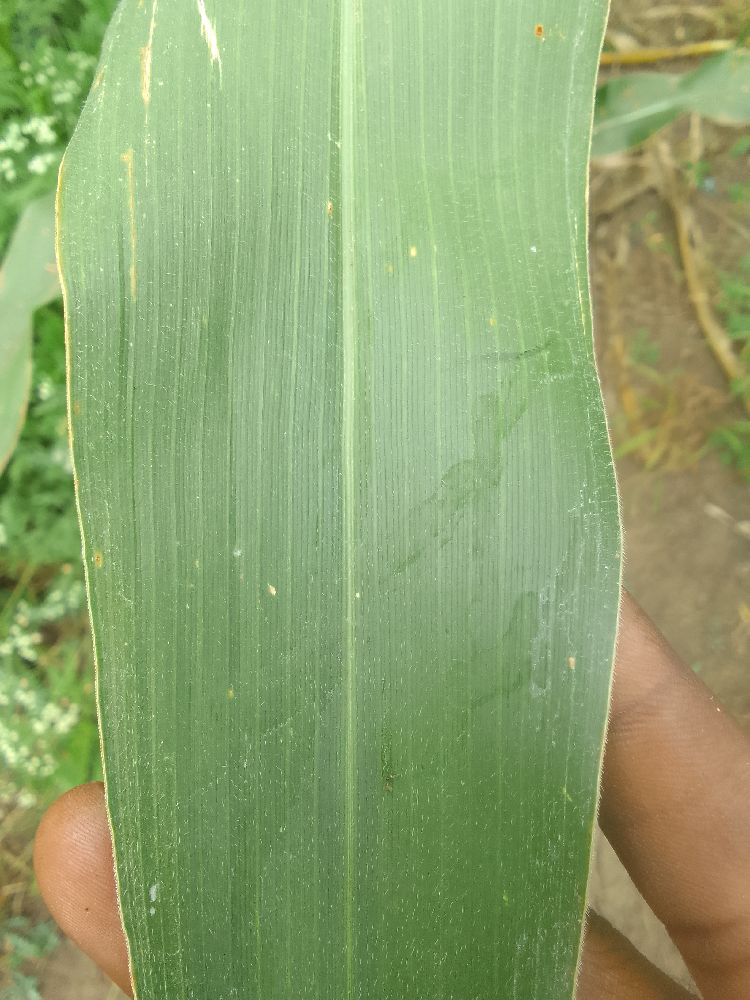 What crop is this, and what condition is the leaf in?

maize, healthy
